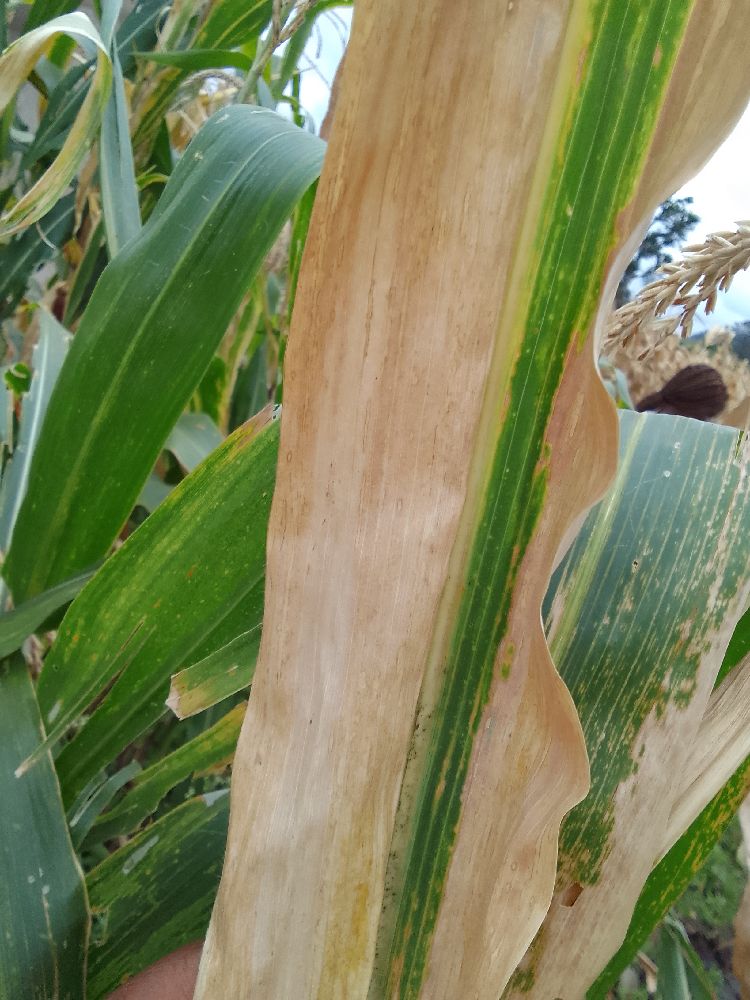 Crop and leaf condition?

maize, maize lethal necrosis
